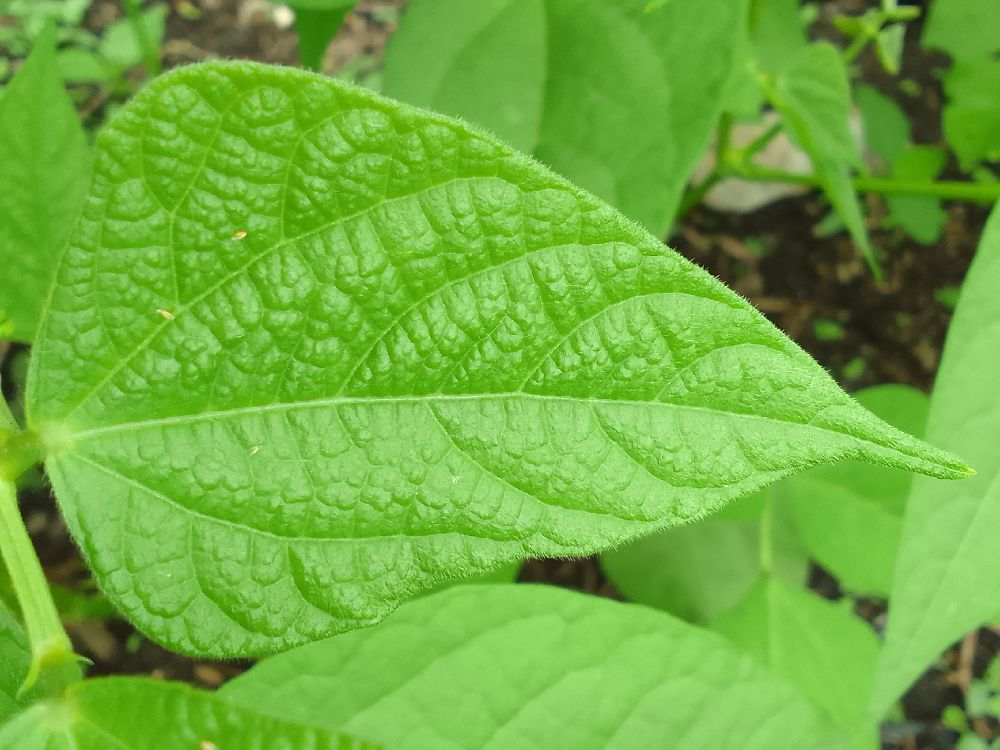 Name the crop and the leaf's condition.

common bean, healthy
